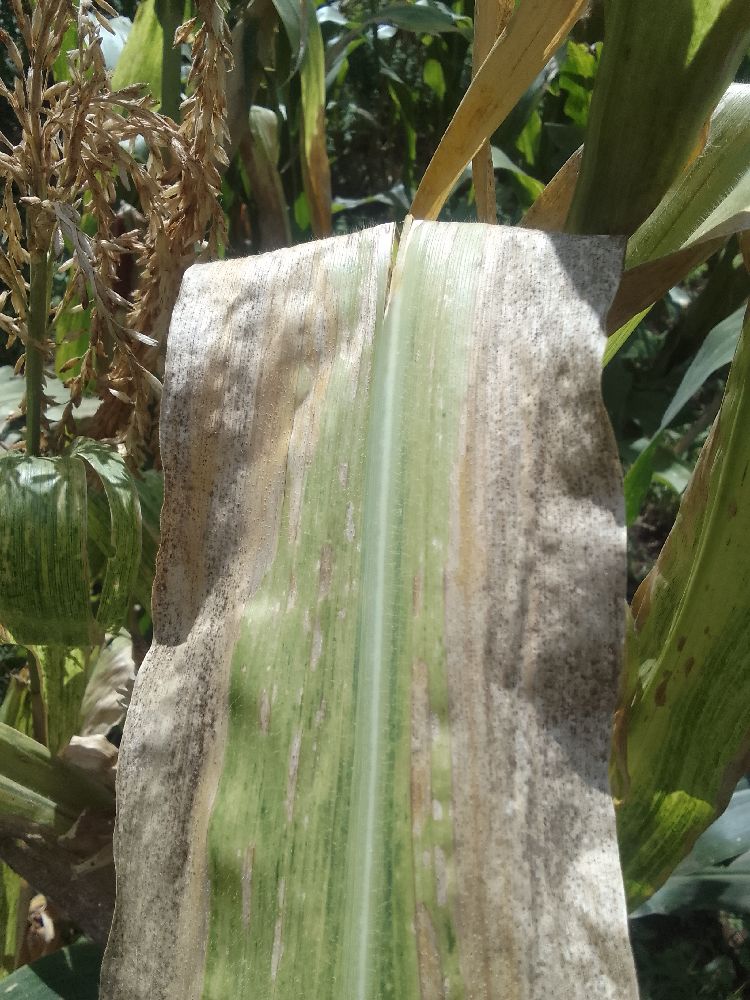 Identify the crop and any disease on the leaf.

maize, maize lethal necrosis
